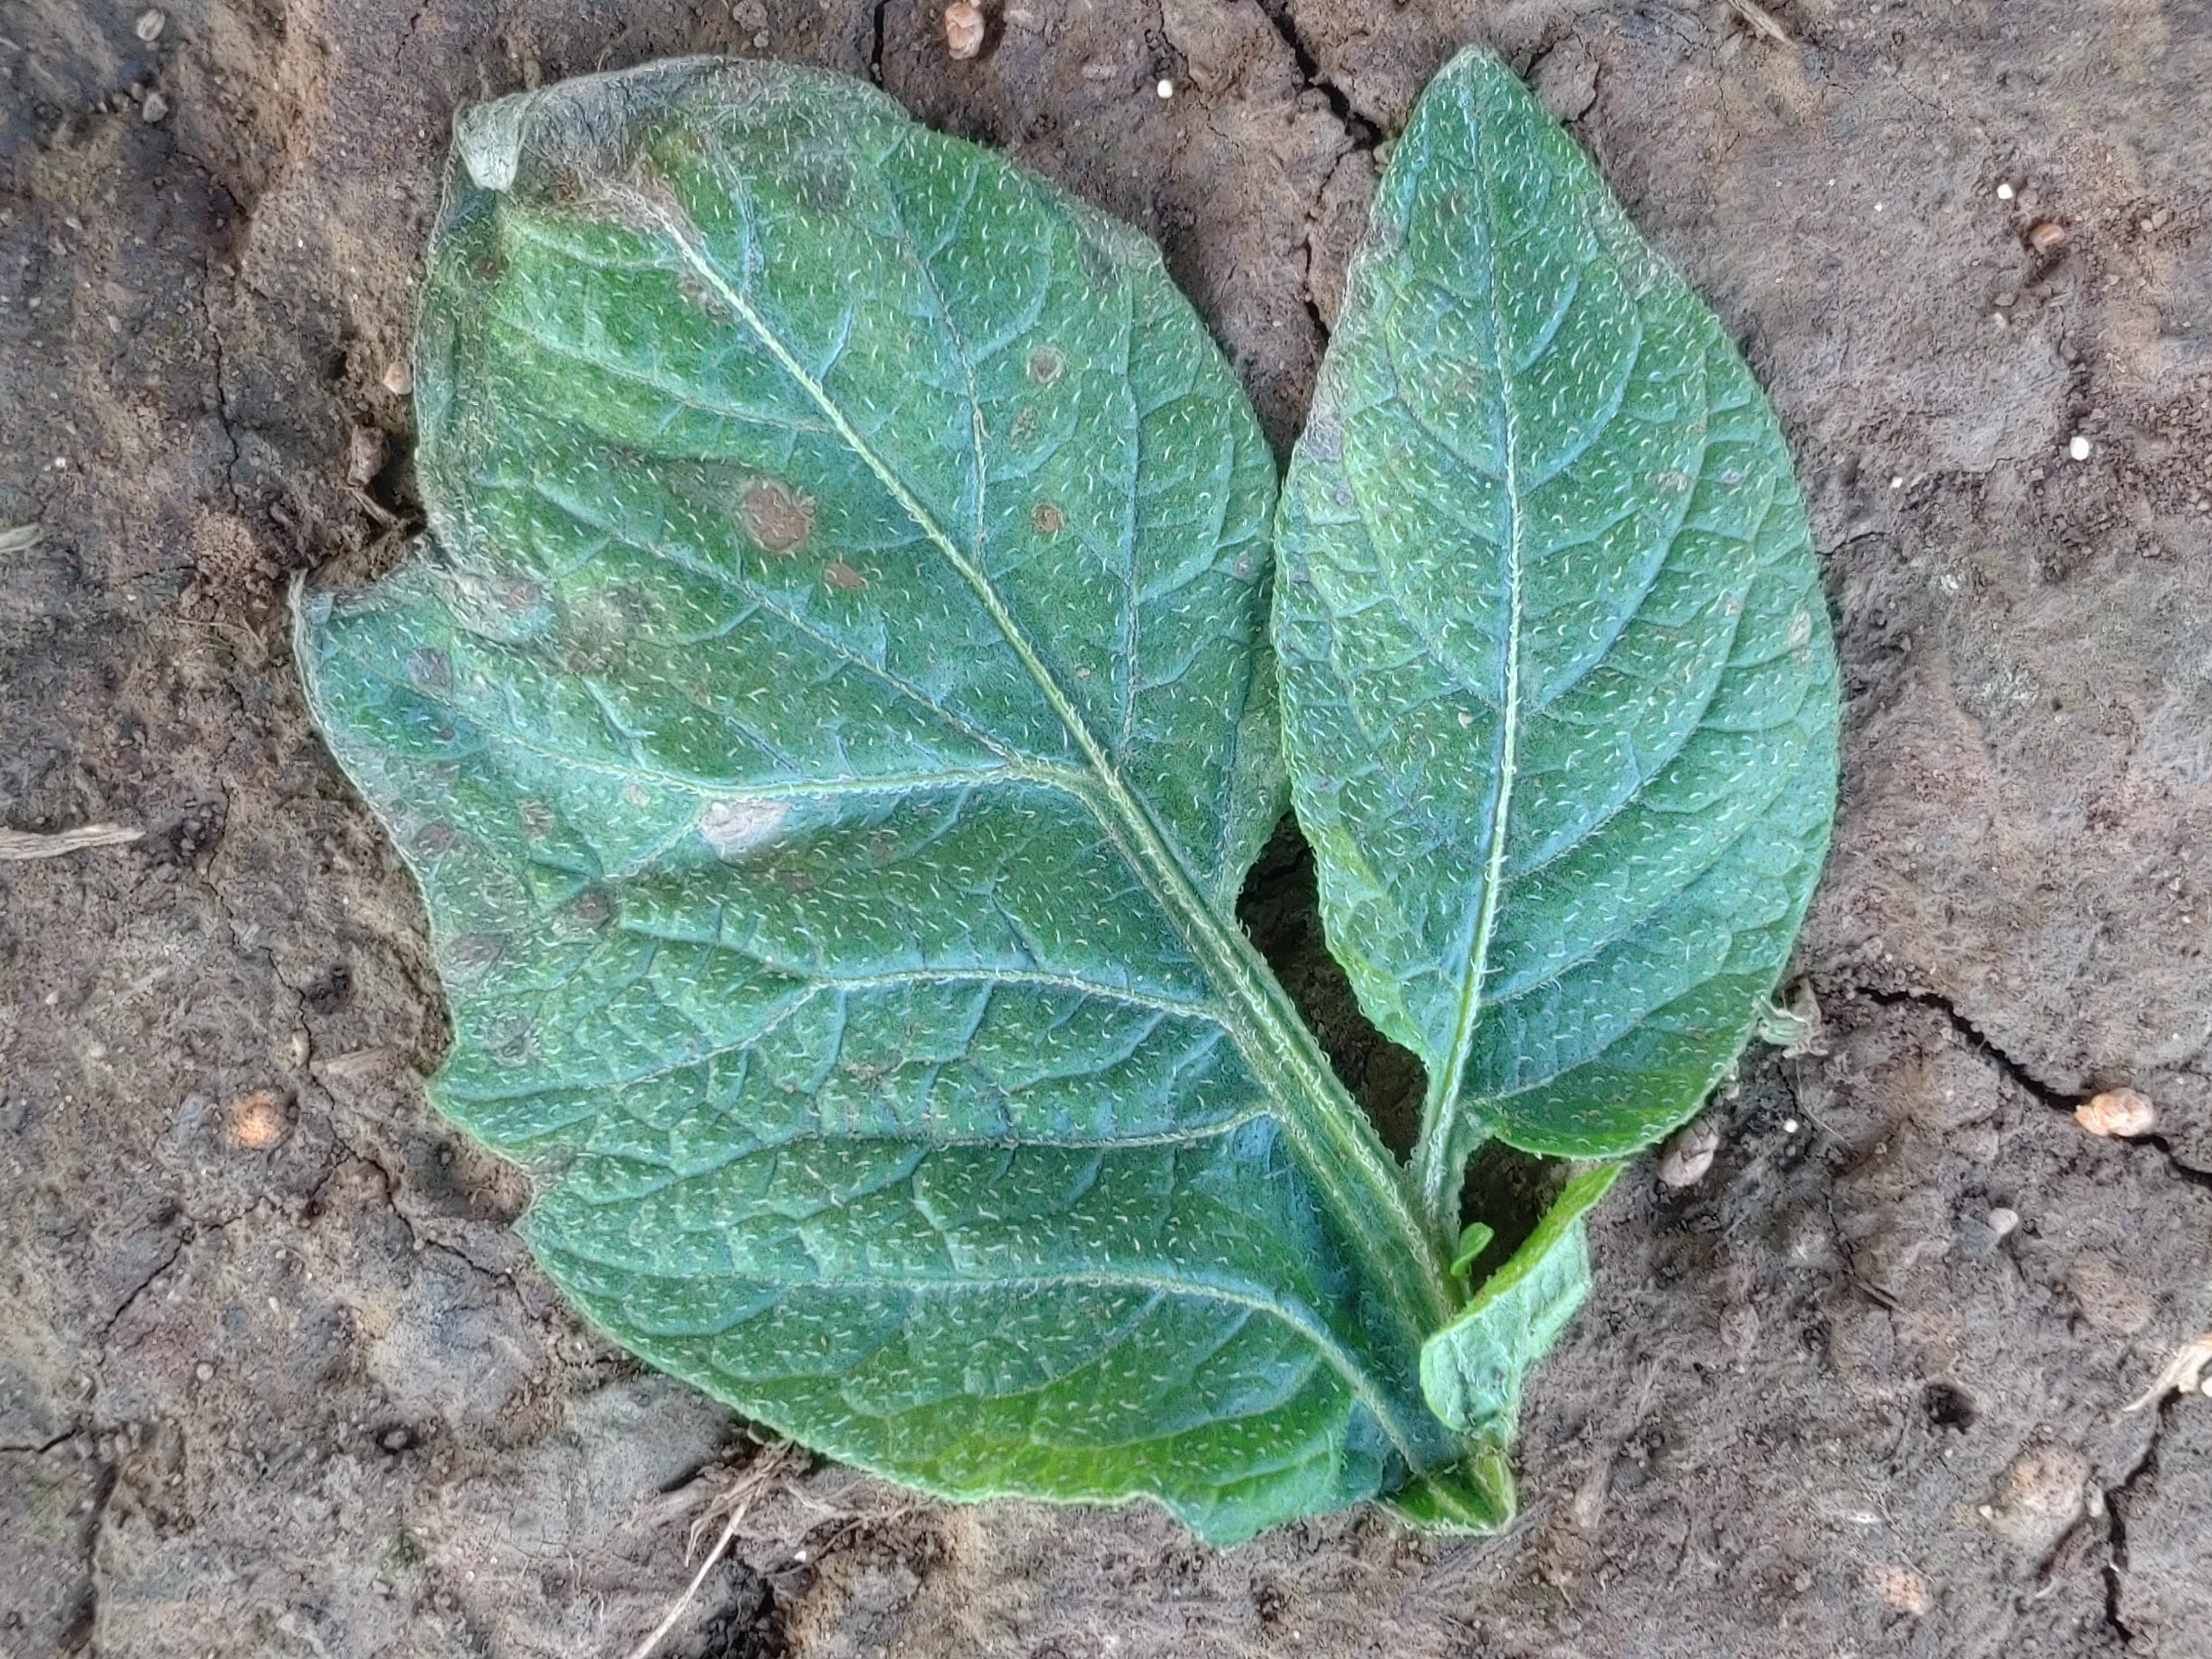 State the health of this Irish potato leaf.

early blight
